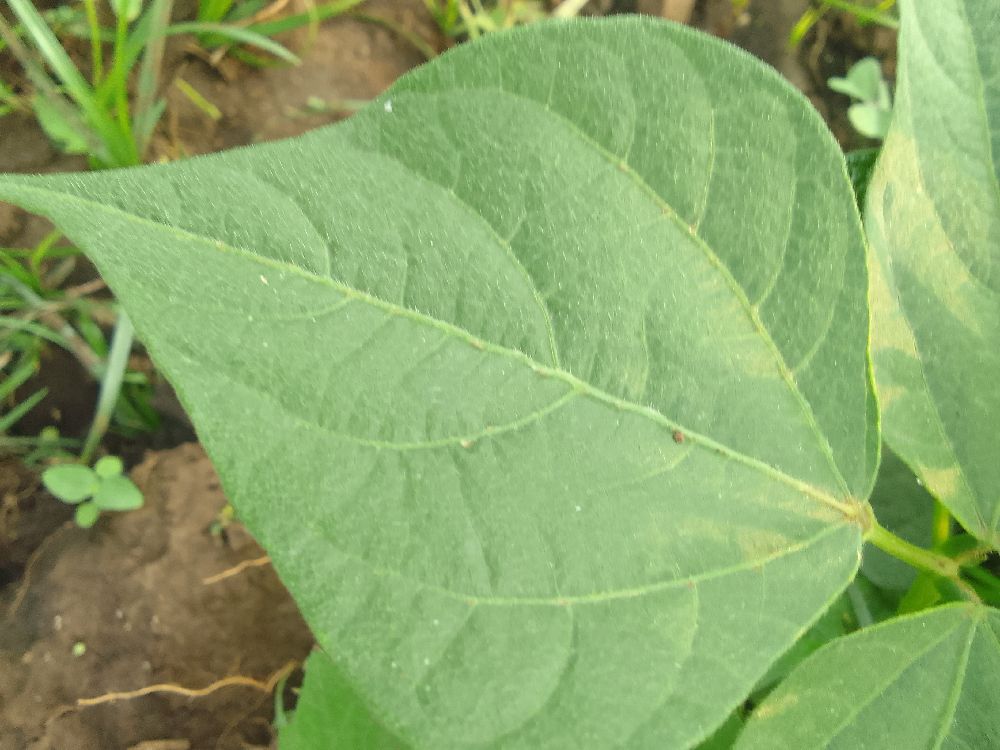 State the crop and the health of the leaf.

common bean, healthy
